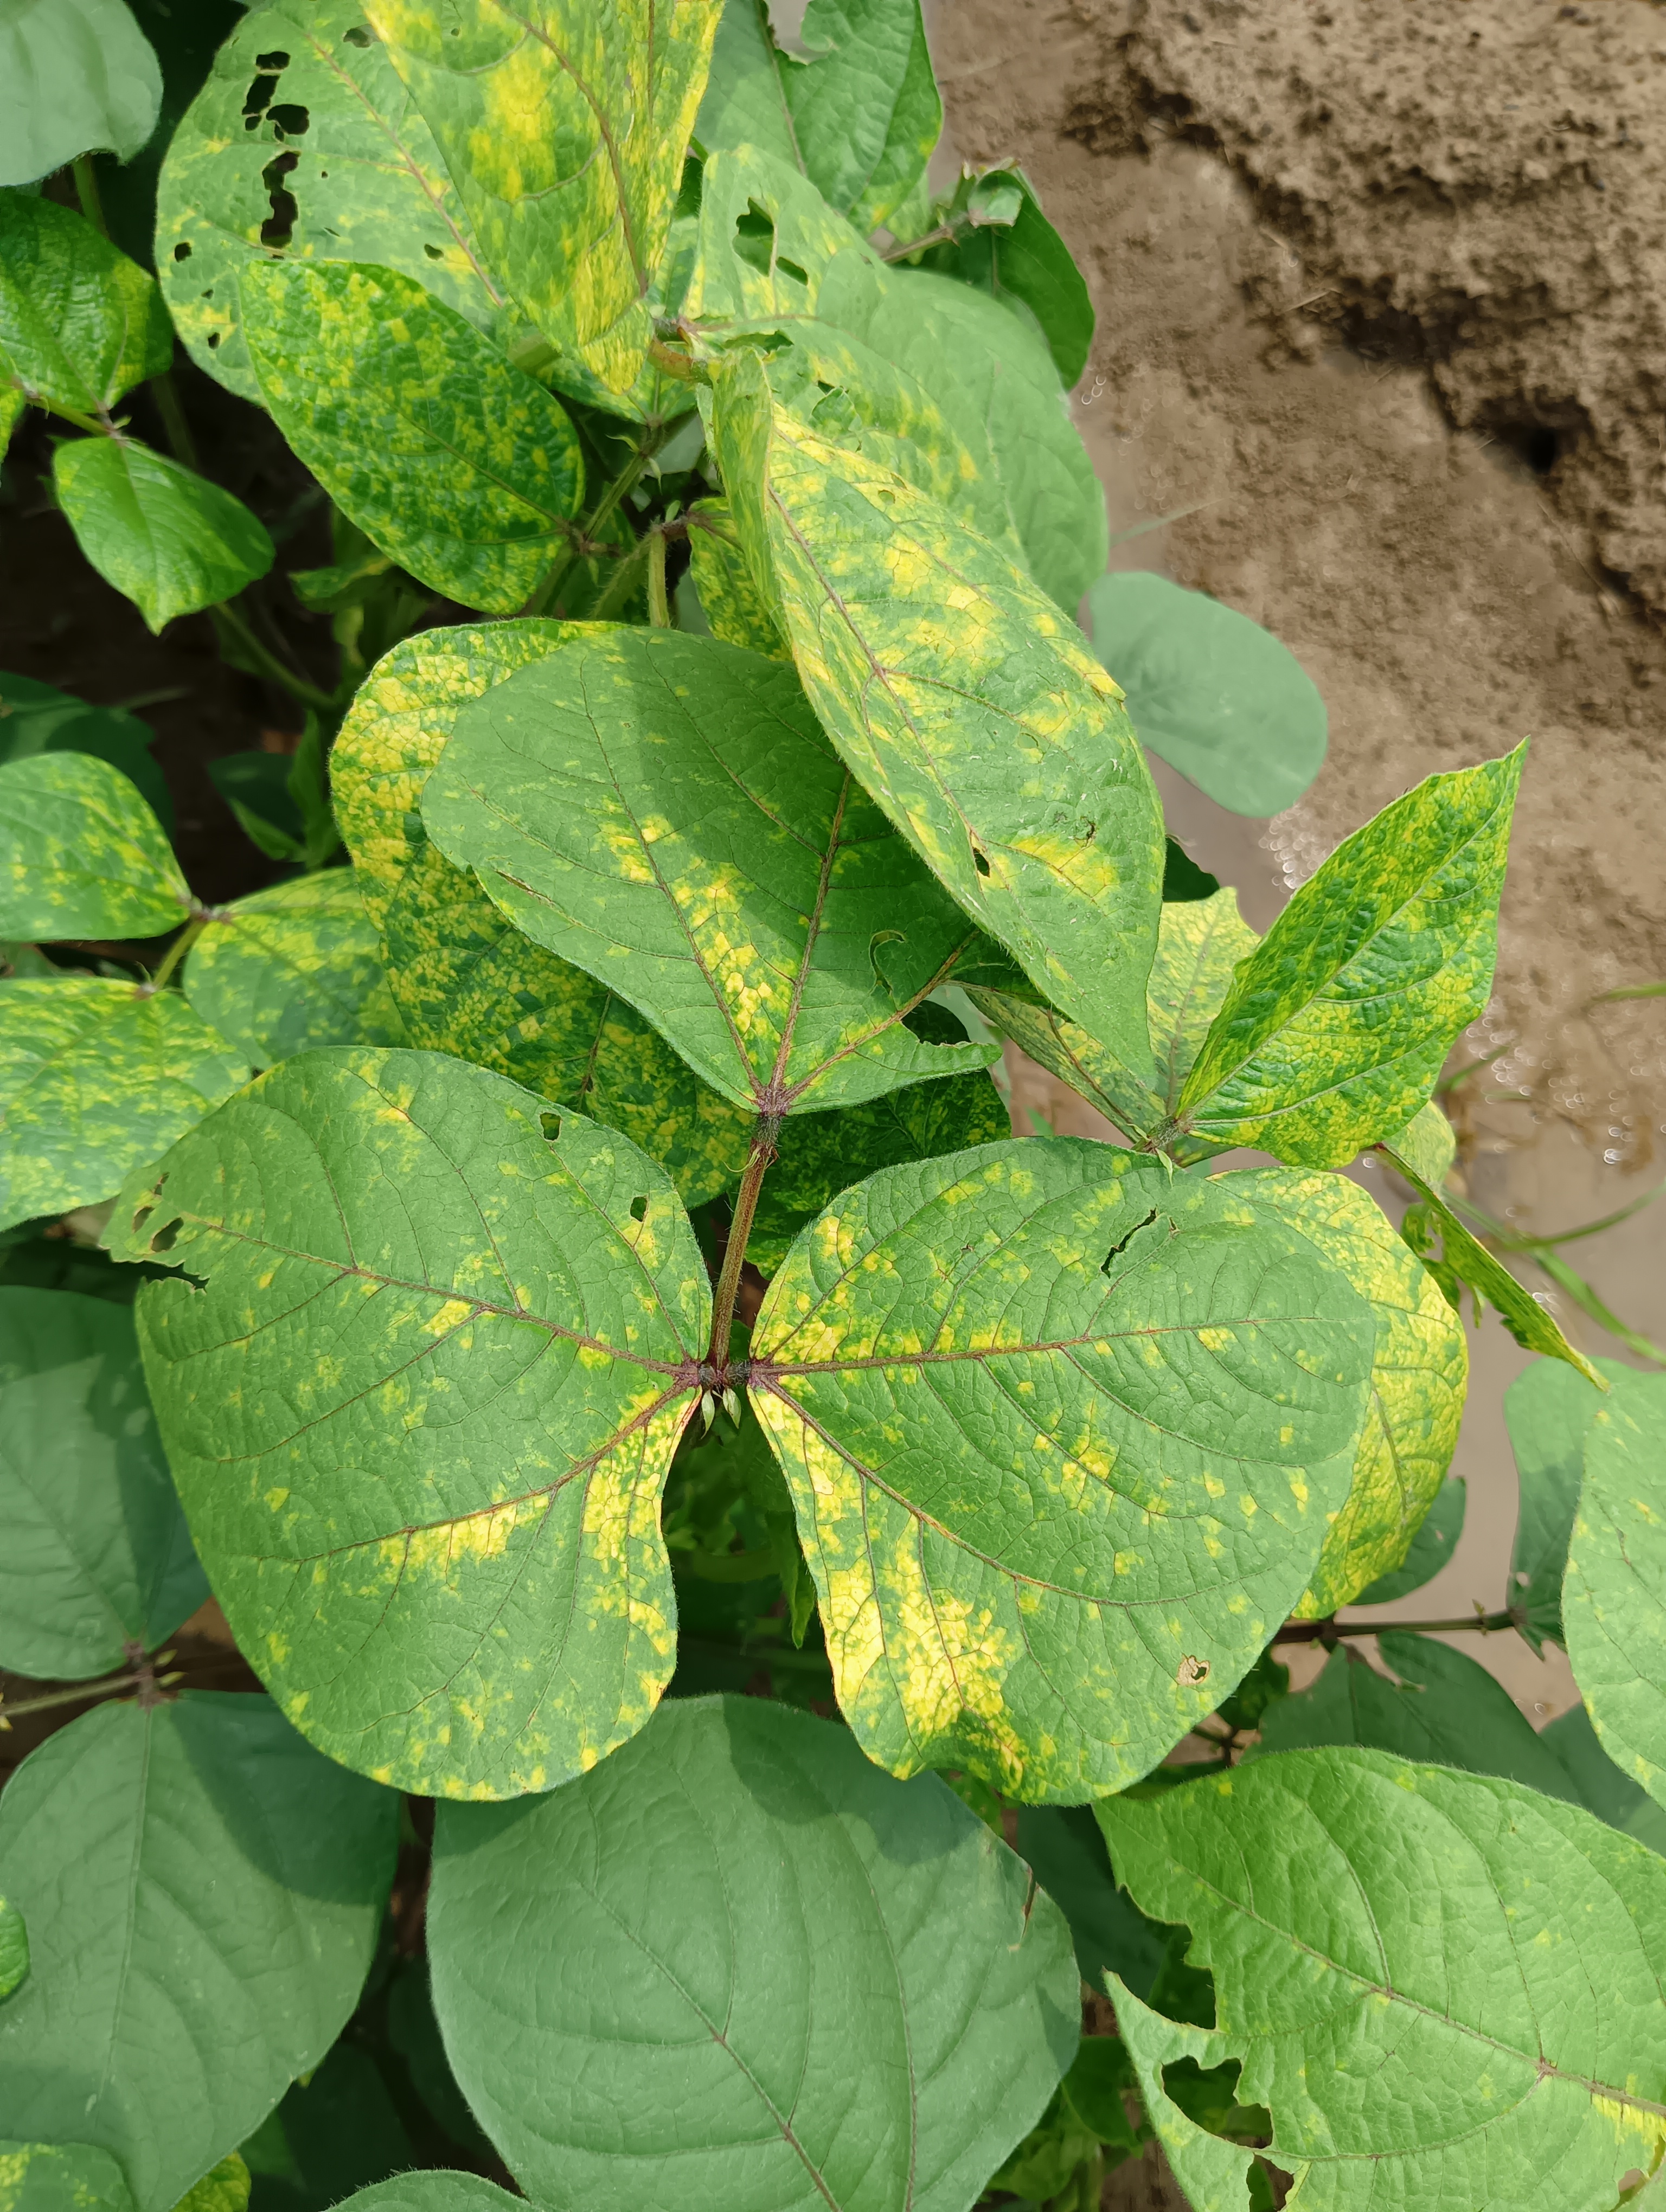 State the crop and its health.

mungbean, yellow mosaic
